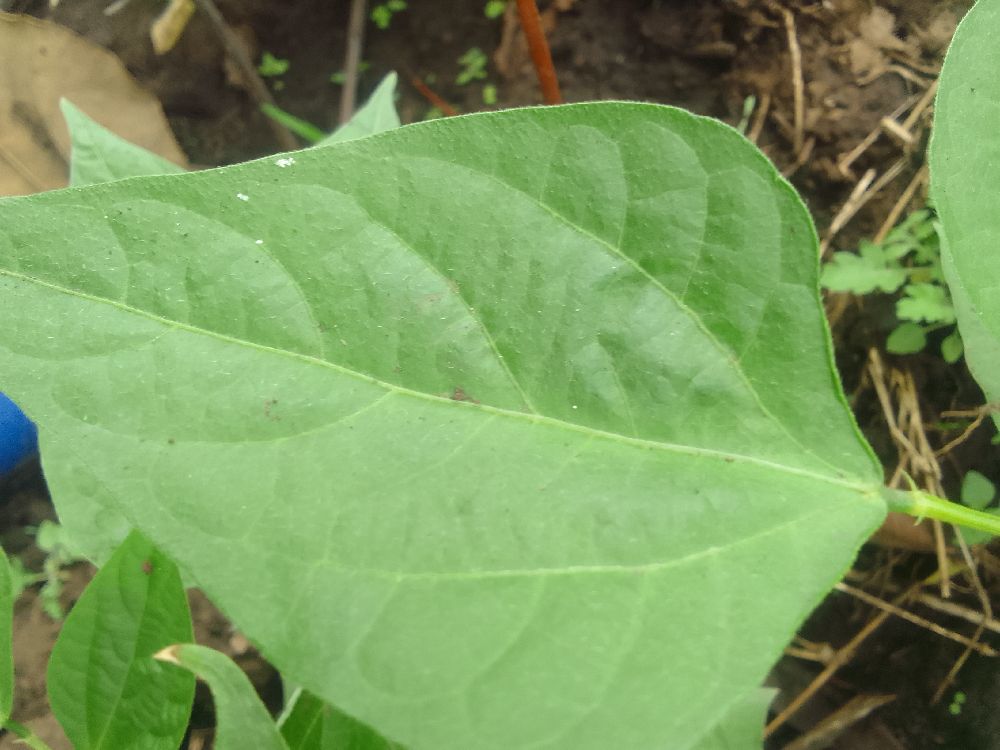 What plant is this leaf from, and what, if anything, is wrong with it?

common bean, healthy
